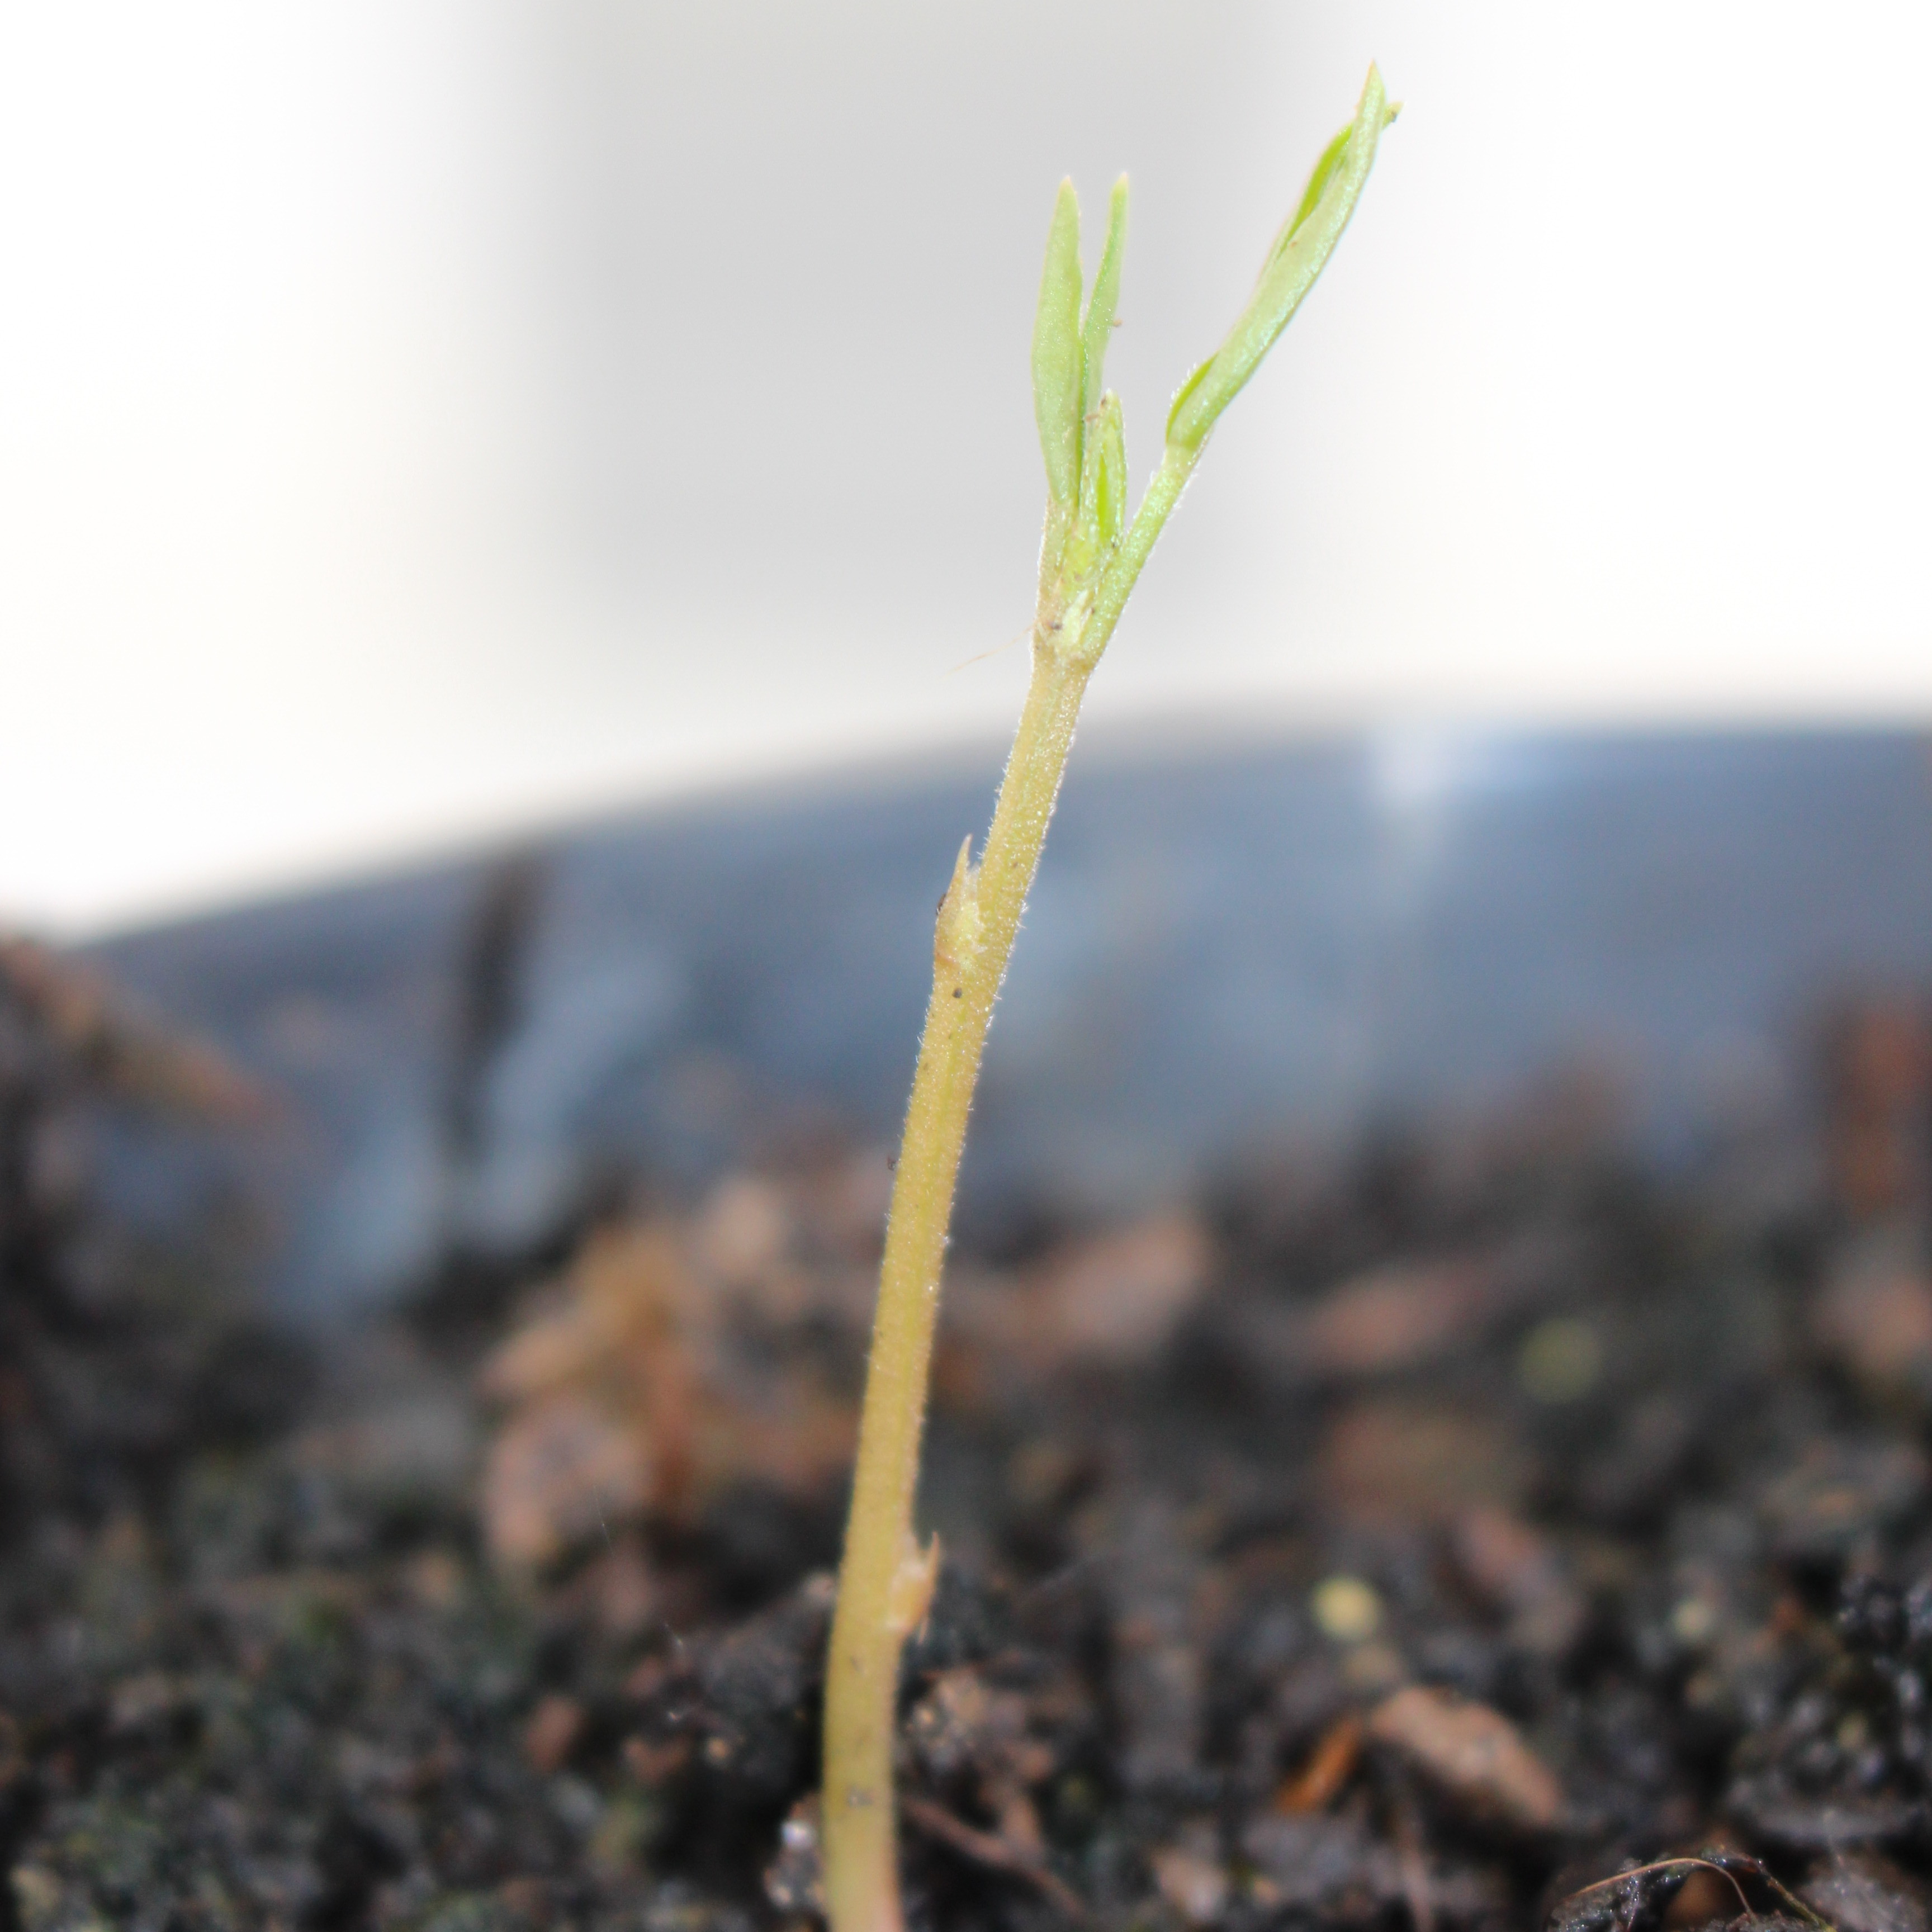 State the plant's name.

Vicia sativa
